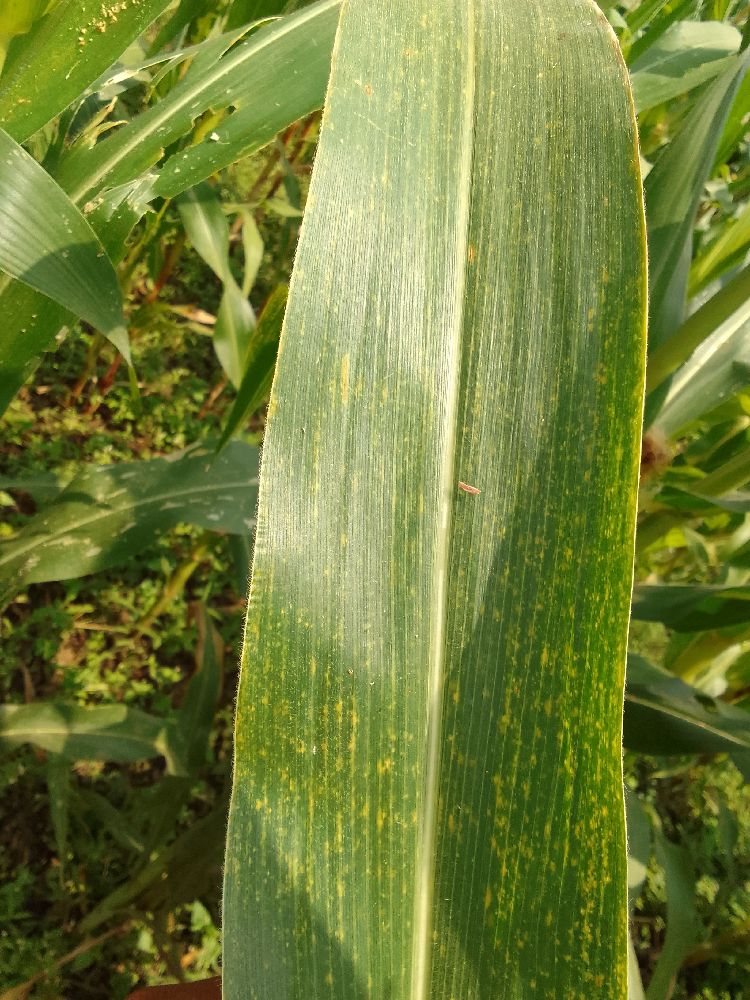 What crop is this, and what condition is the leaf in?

maize, maize lethal necrosis
